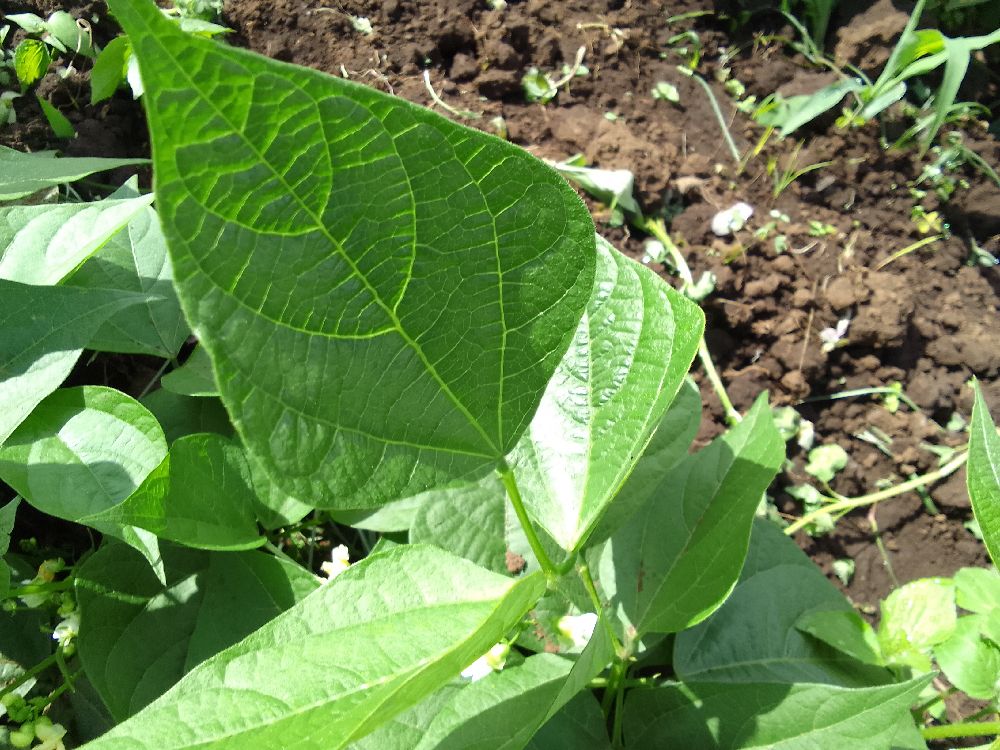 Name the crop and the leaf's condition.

common bean, healthy
